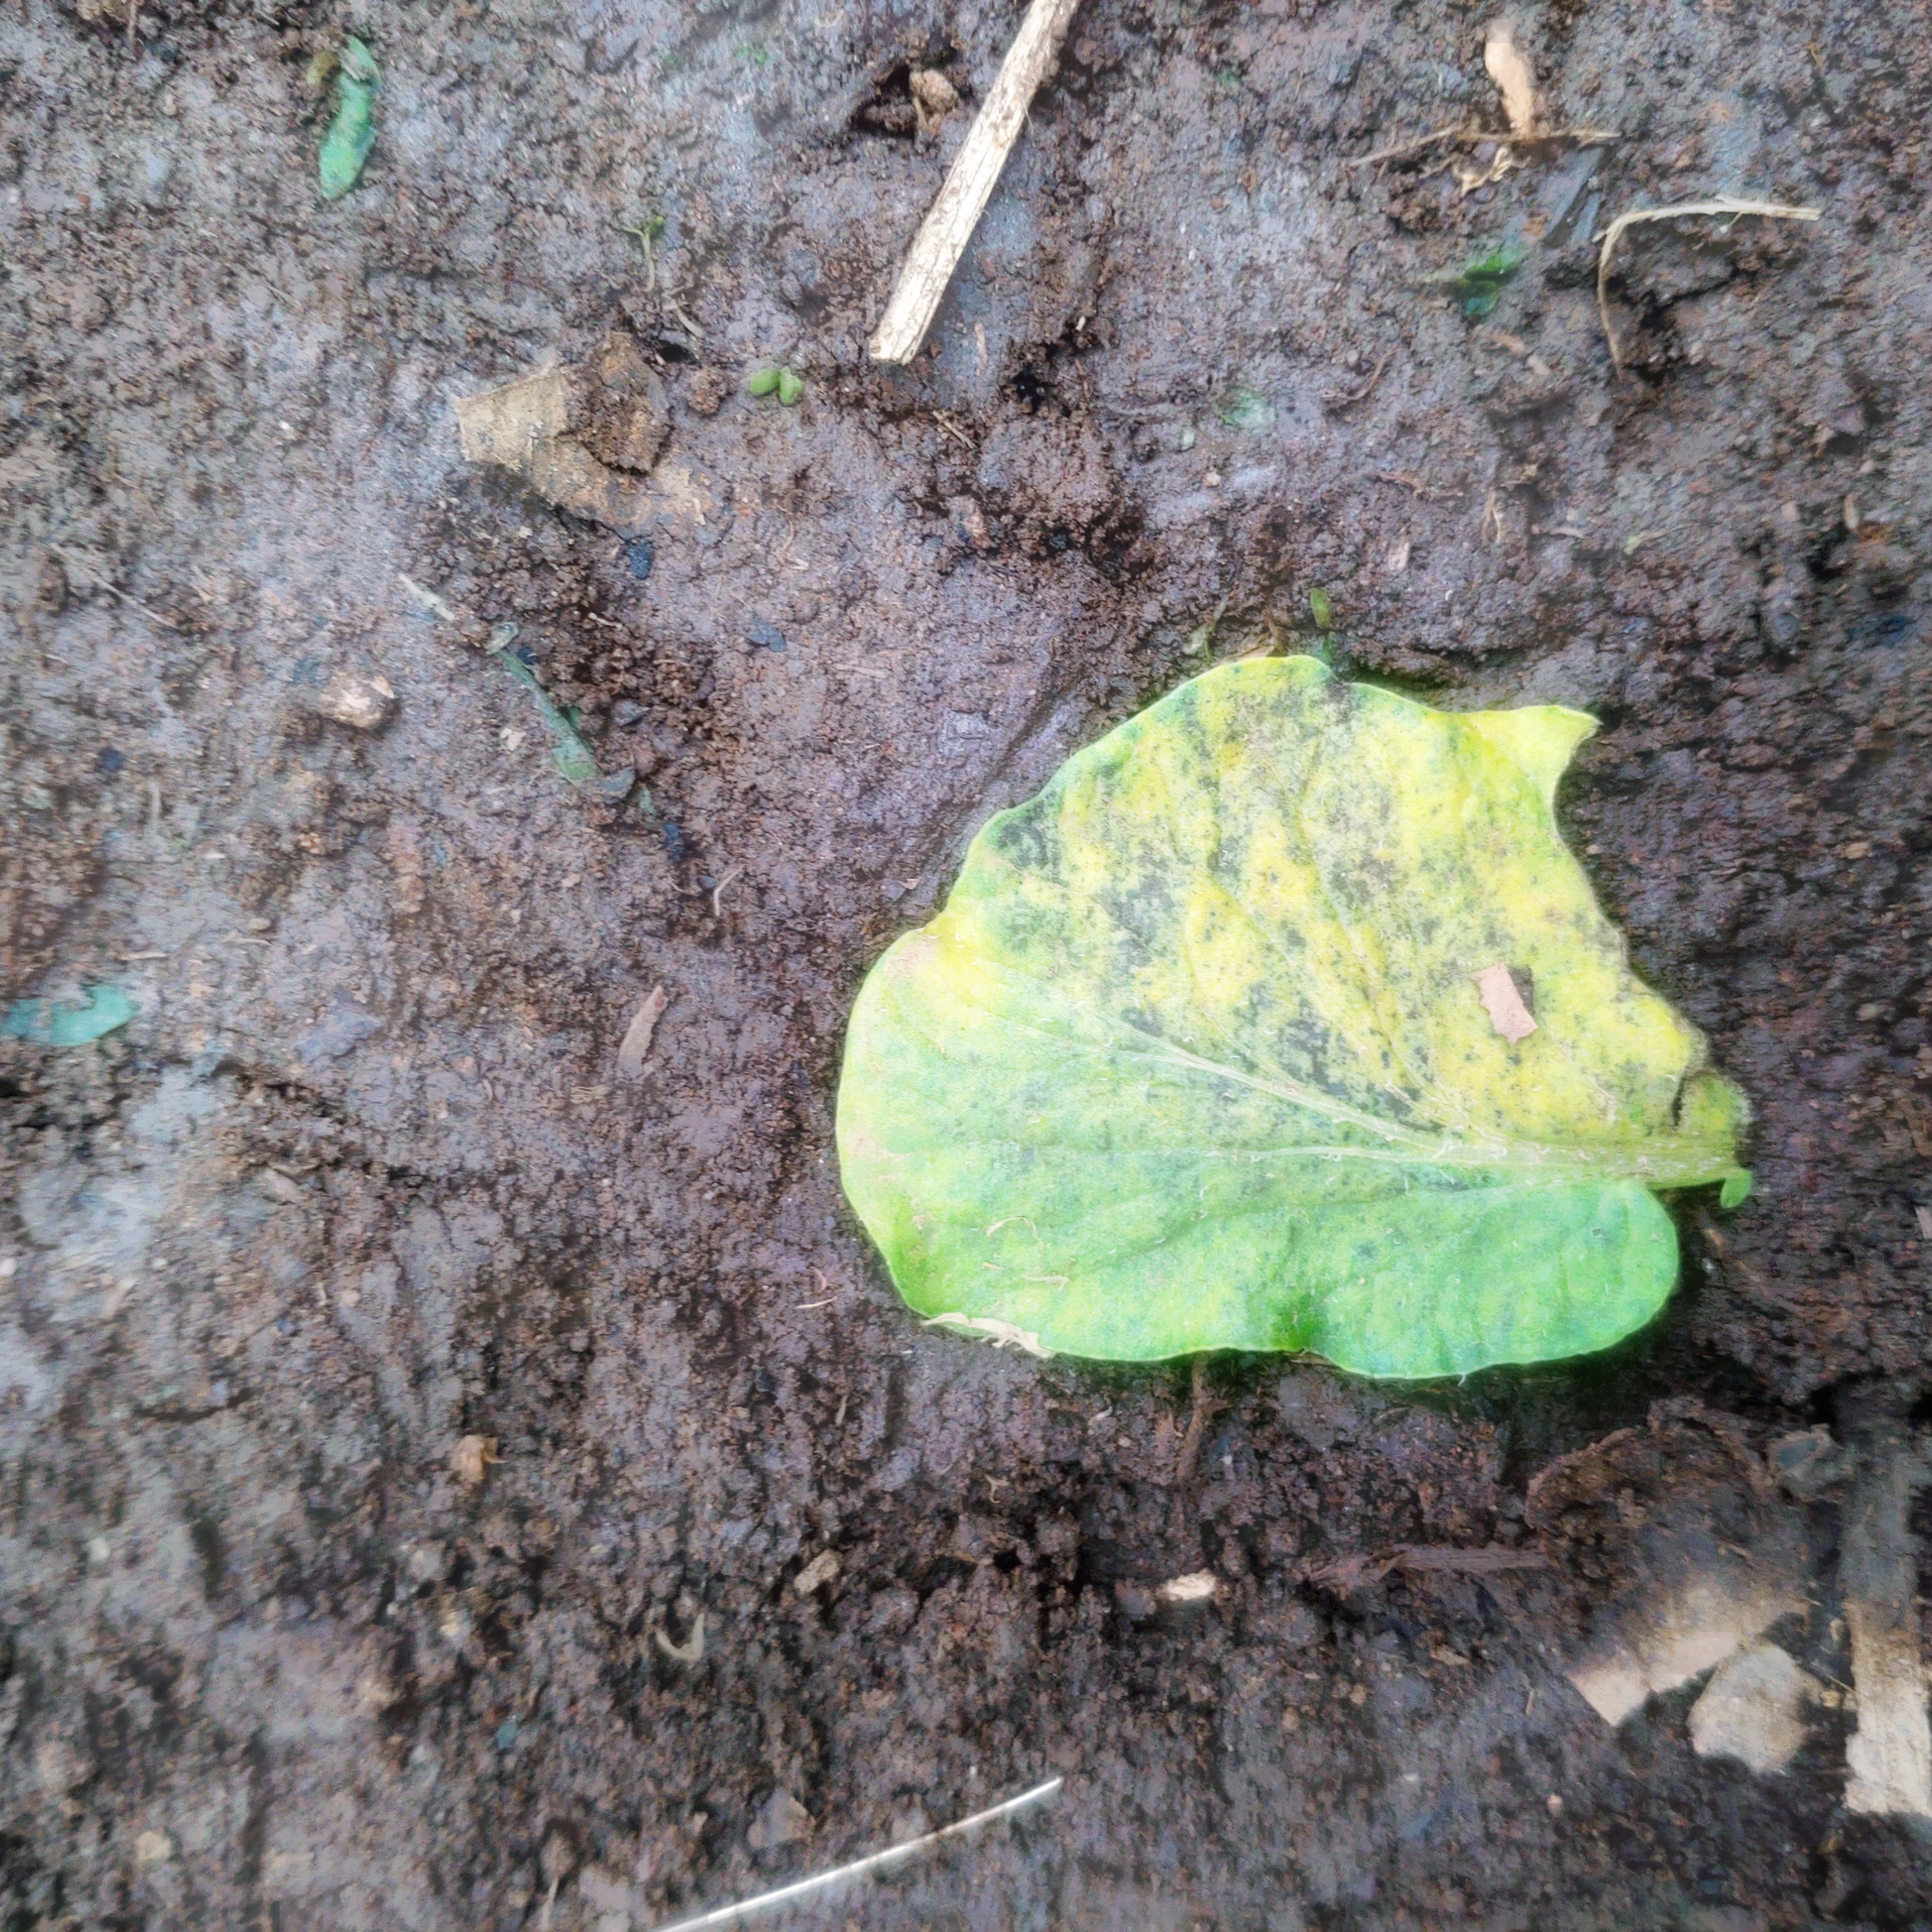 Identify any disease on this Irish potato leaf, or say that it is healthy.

late blight
